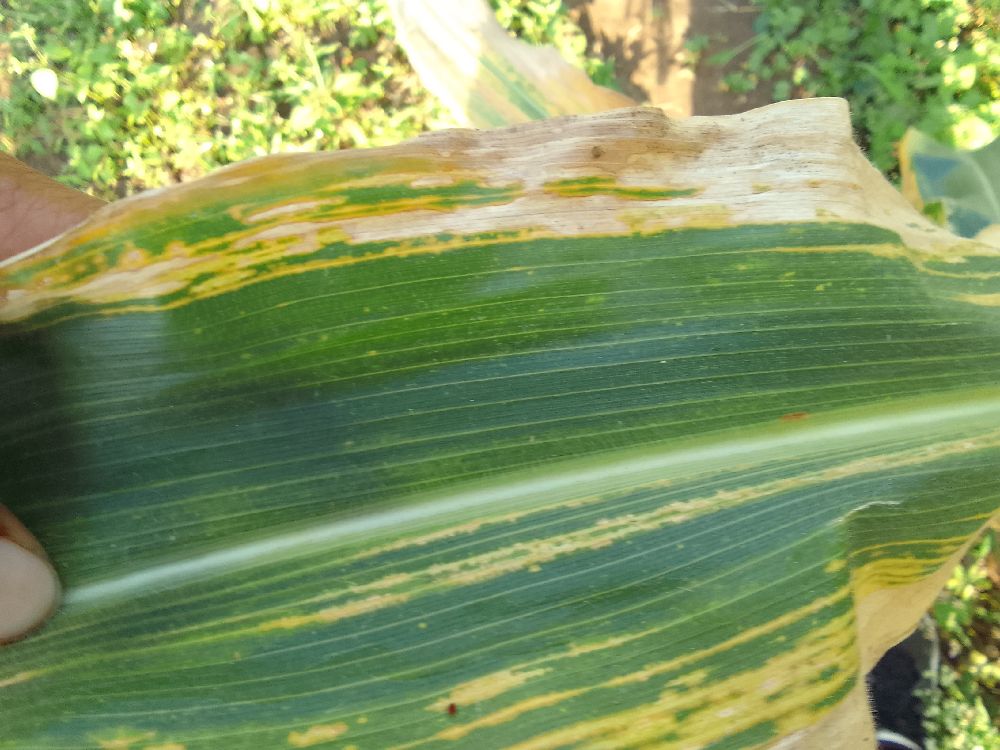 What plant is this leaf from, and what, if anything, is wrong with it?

maize, maize lethal necrosis
